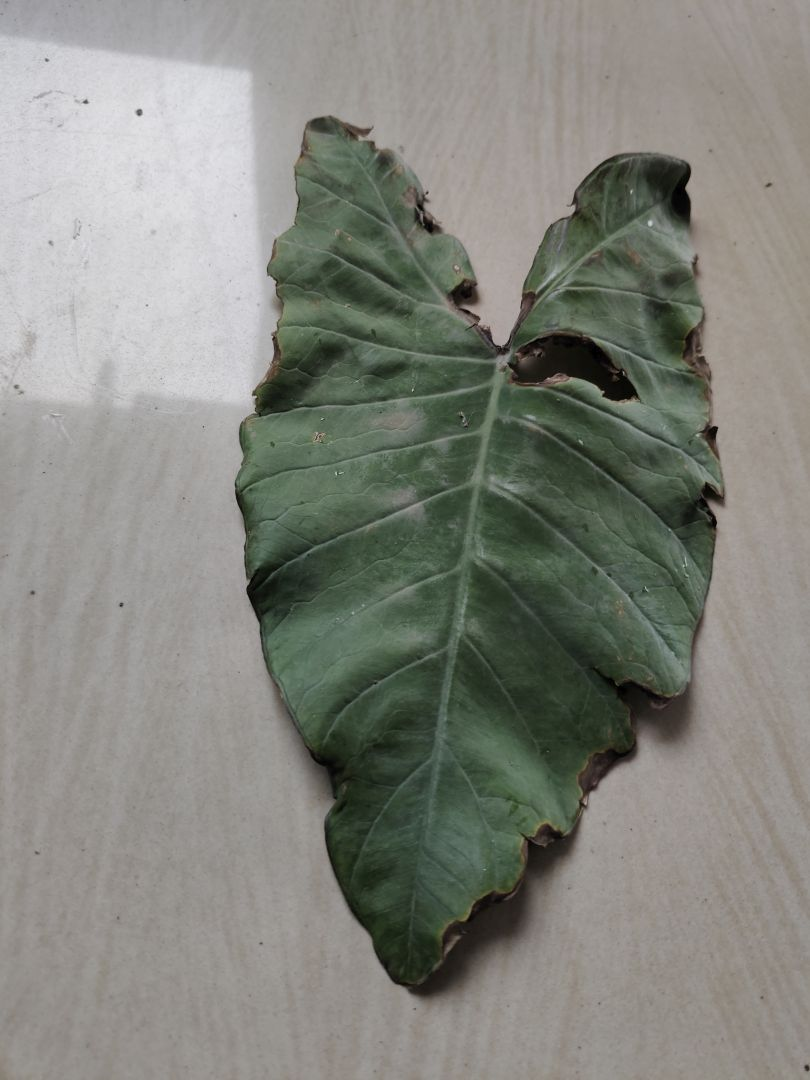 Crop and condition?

taro, leaf blight
